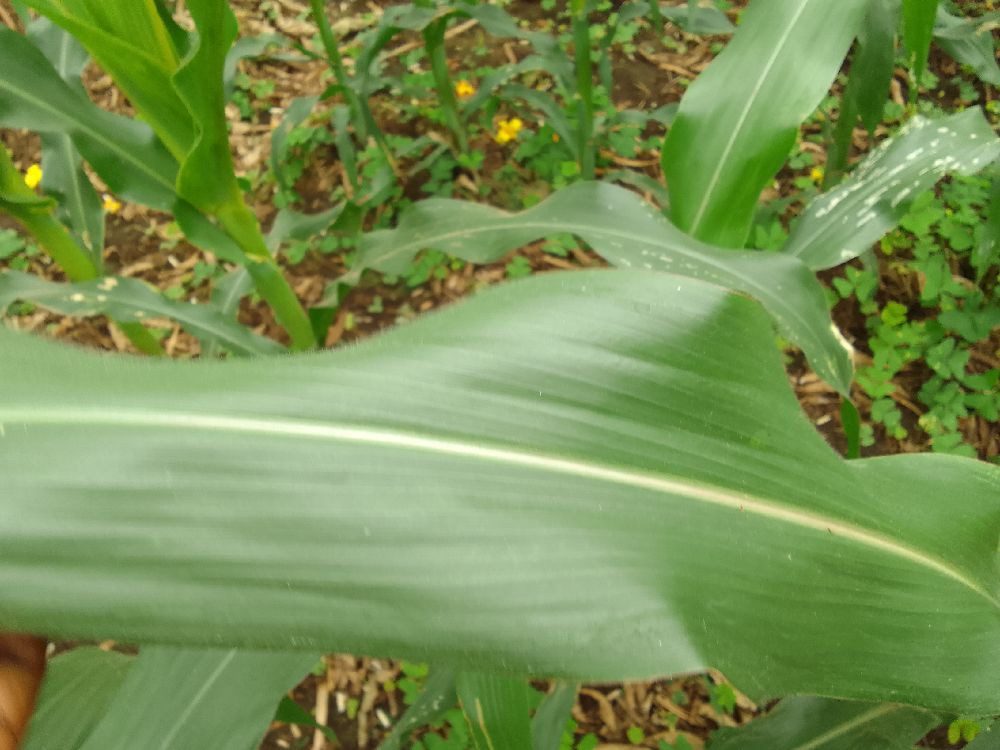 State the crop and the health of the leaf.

maize, healthy
